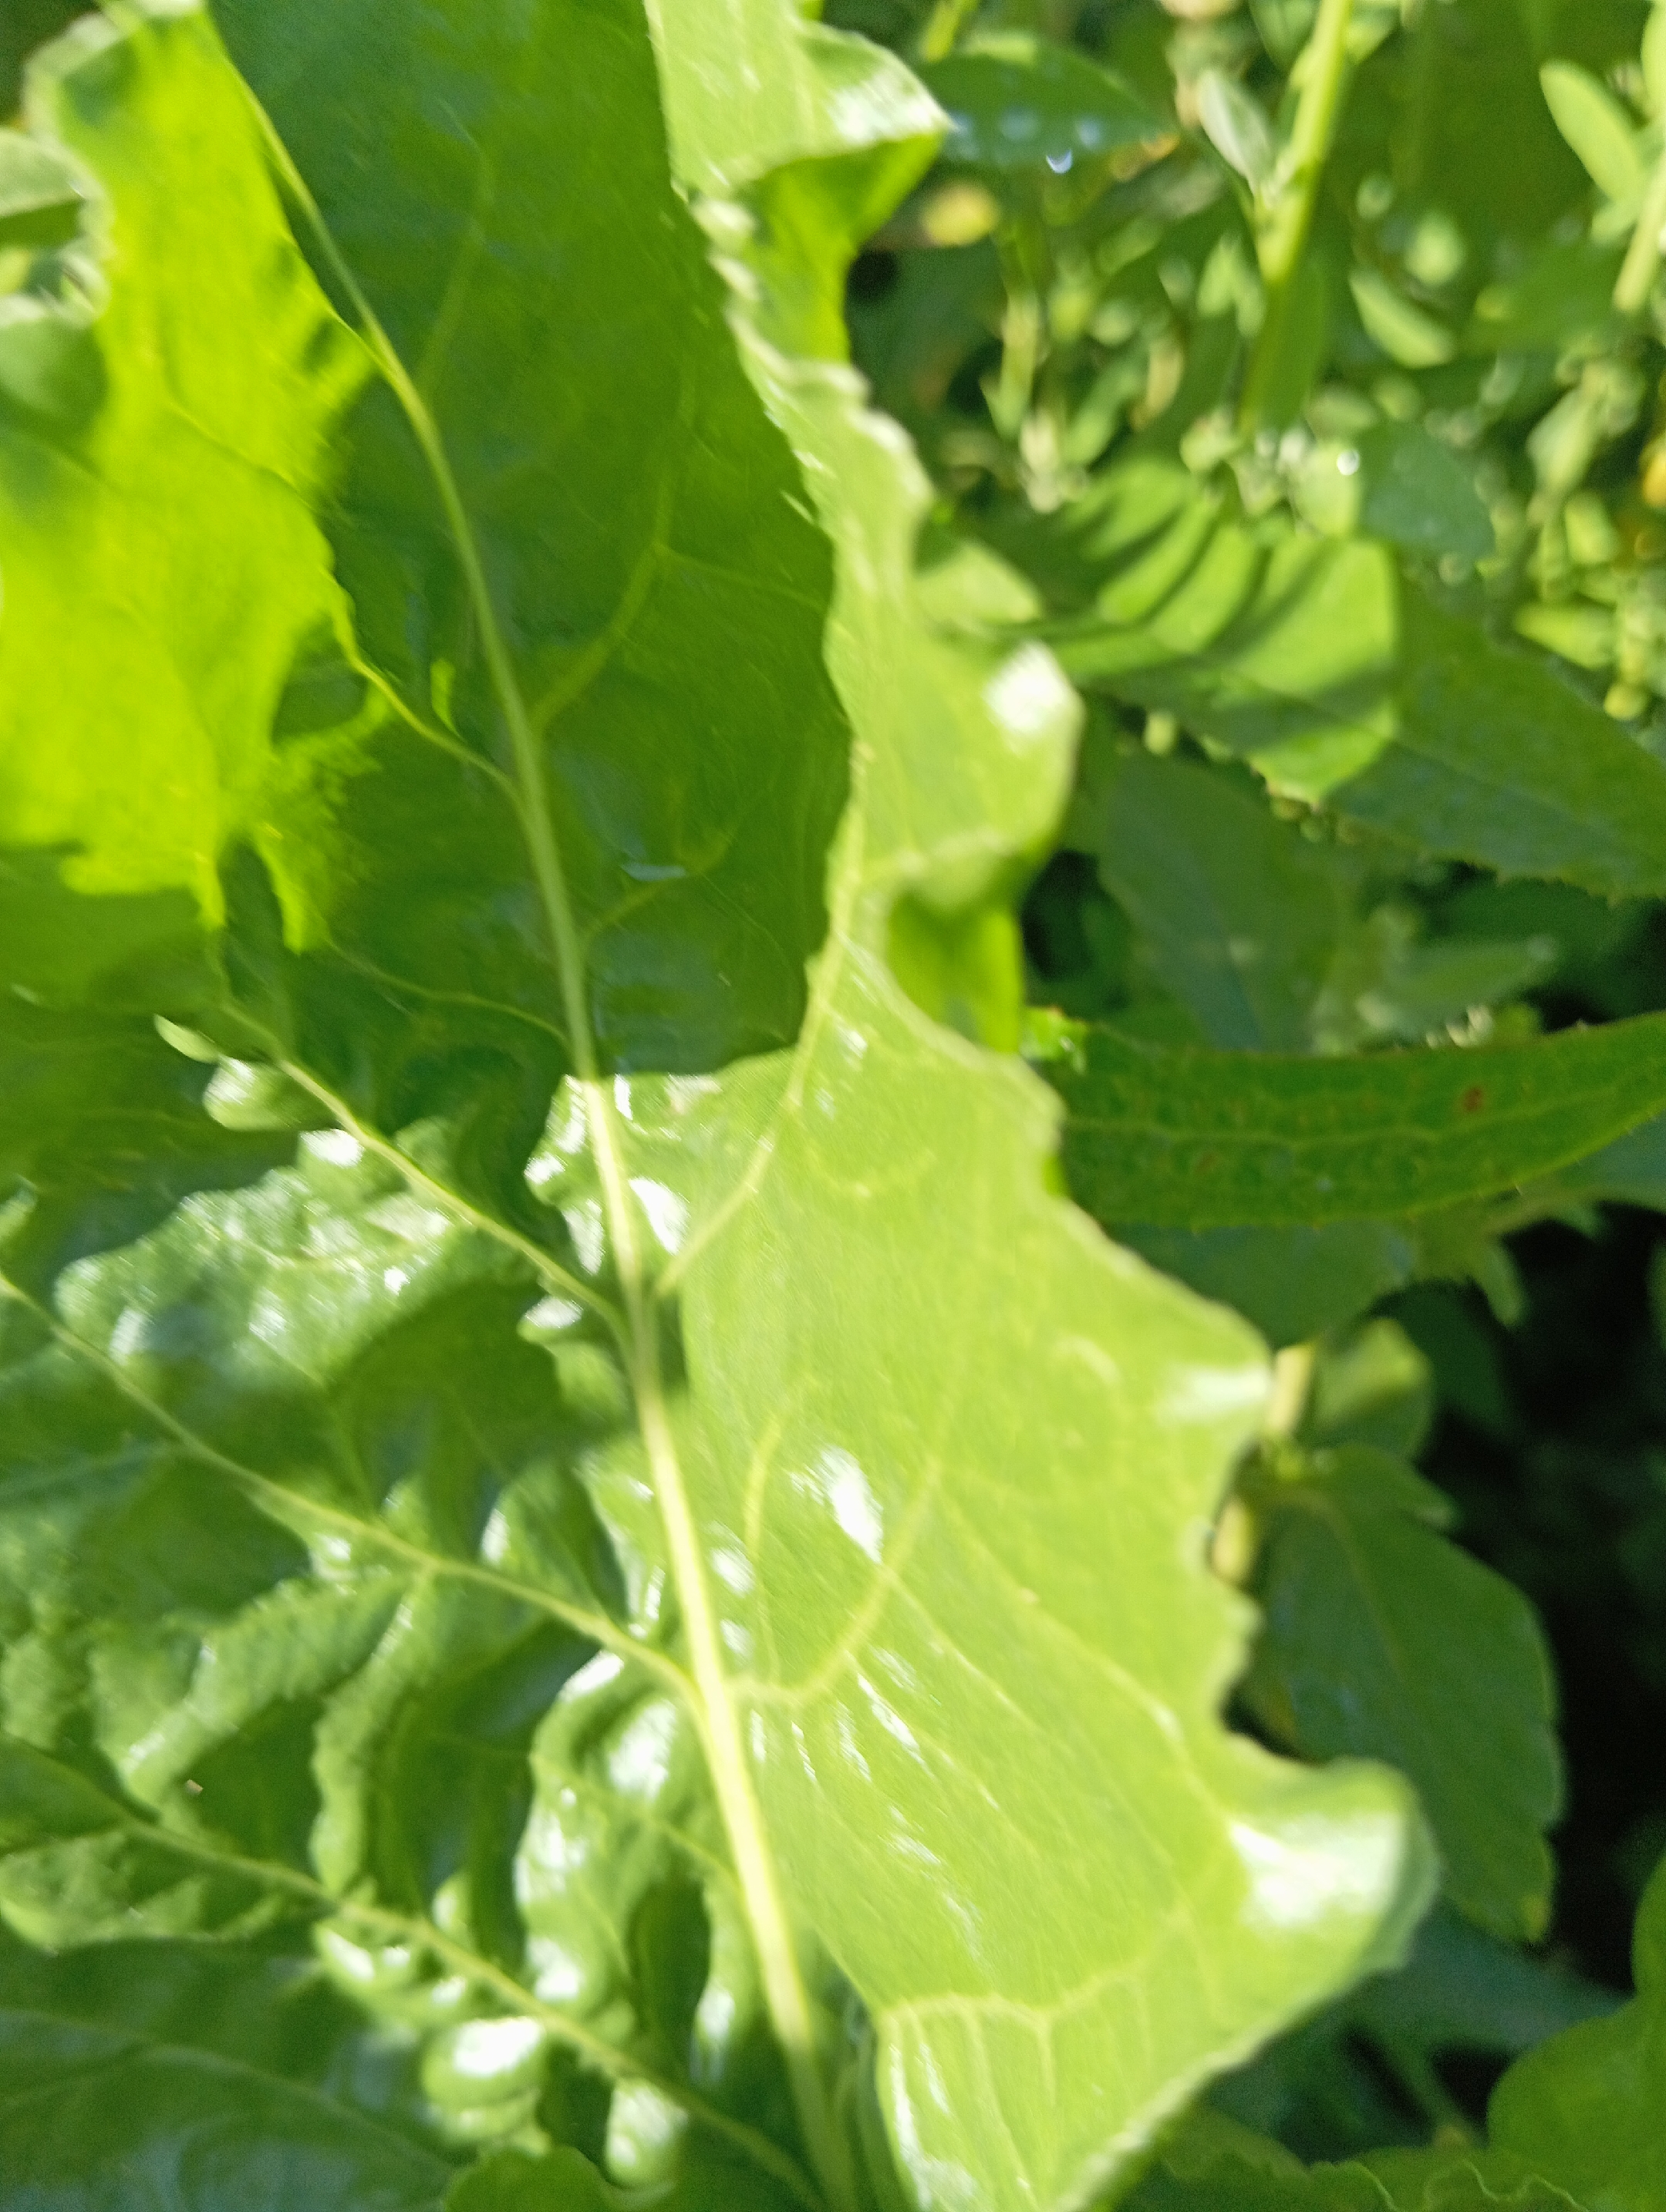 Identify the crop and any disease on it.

beet, unaffected
